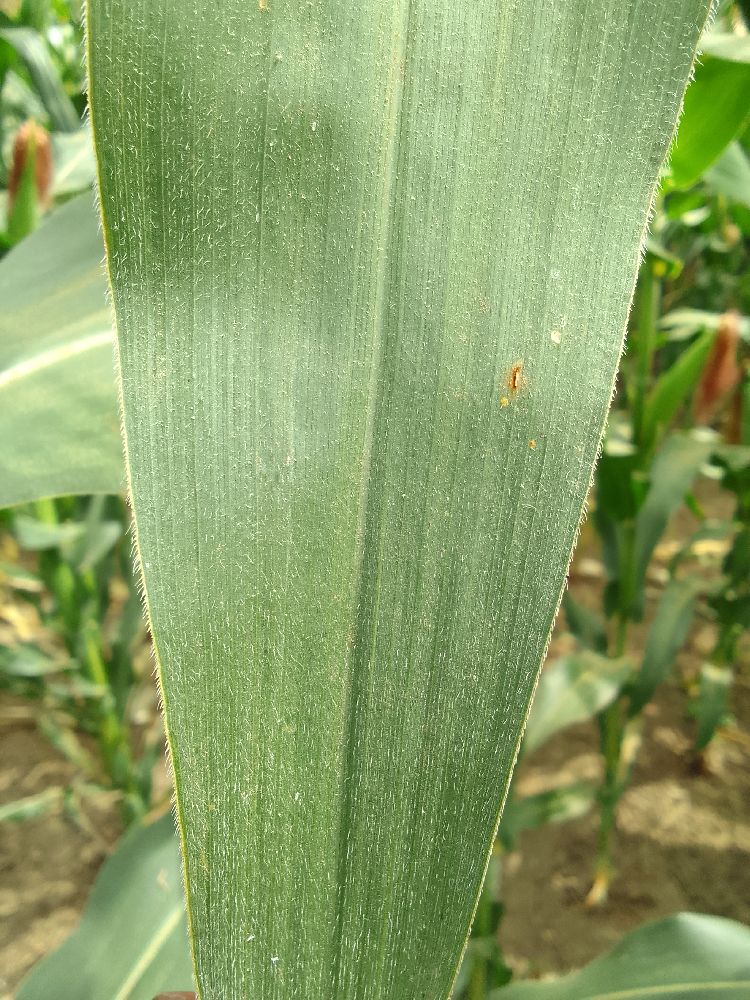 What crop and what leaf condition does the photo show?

maize, healthy
